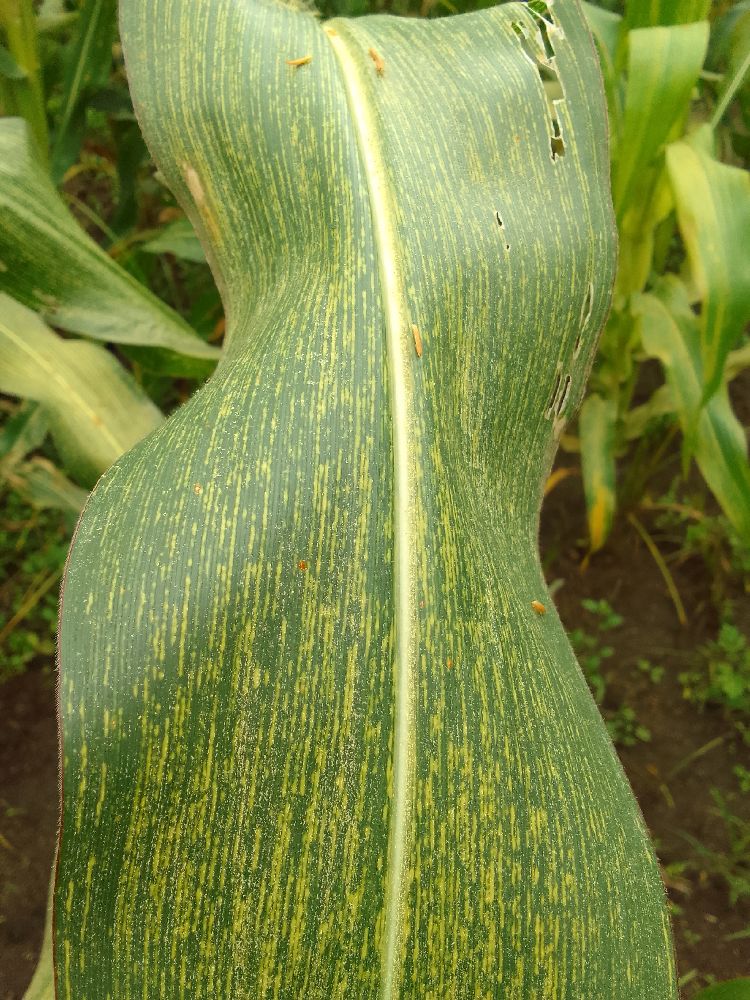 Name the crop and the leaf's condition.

maize, maize streak virus
